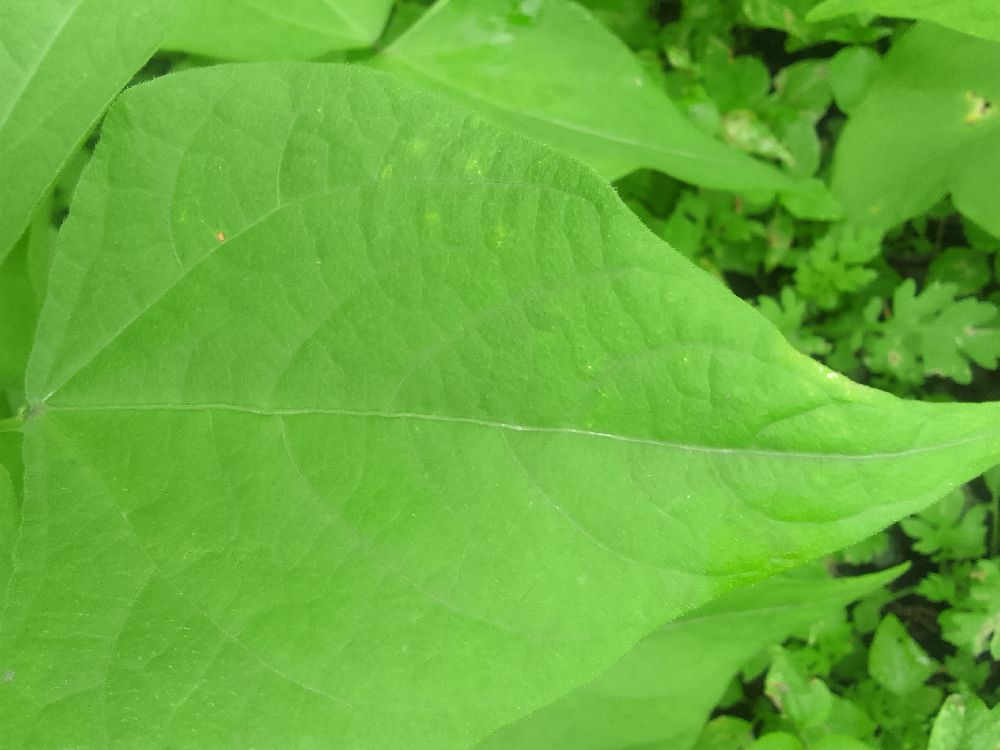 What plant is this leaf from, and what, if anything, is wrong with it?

common bean, healthy
